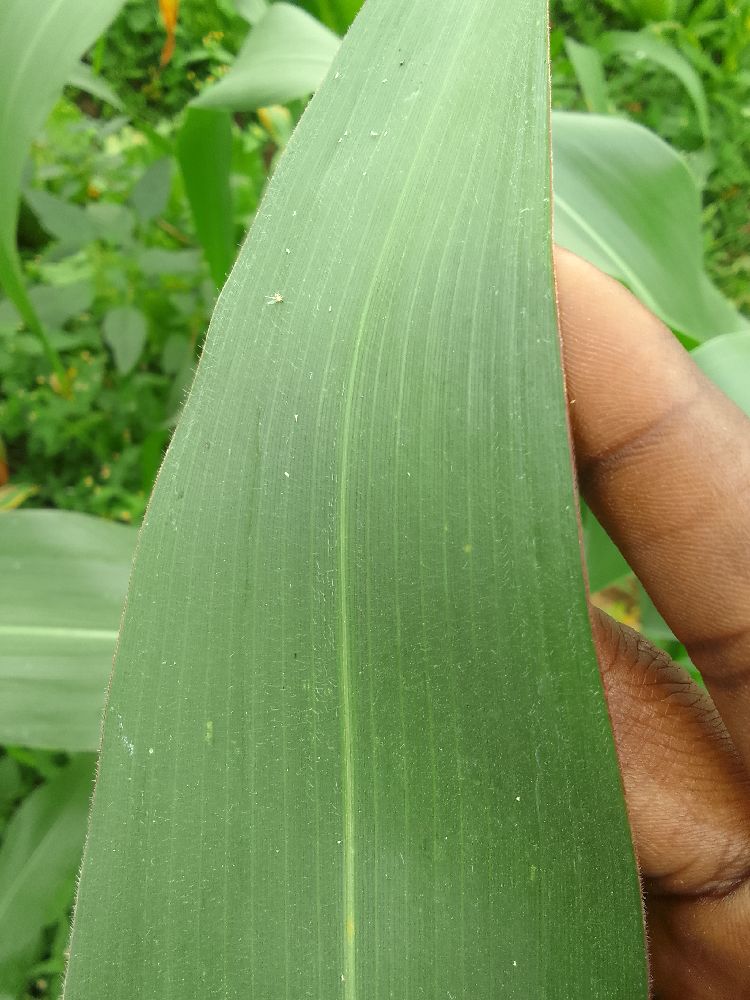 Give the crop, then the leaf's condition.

maize, healthy
